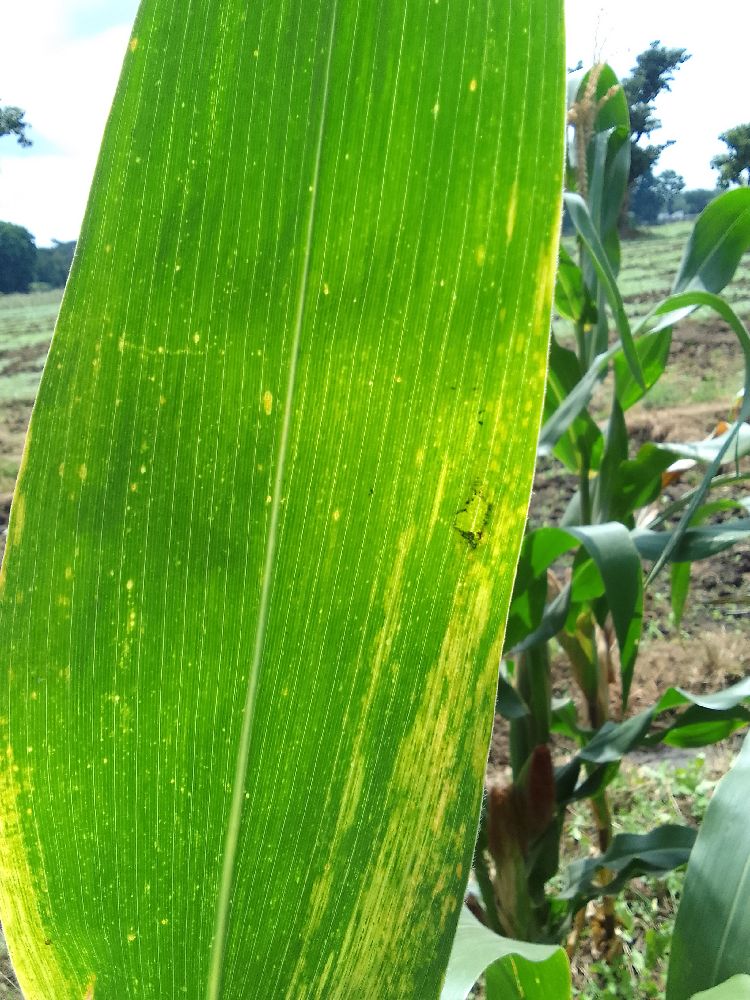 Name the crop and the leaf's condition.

maize, maize lethal necrosis
